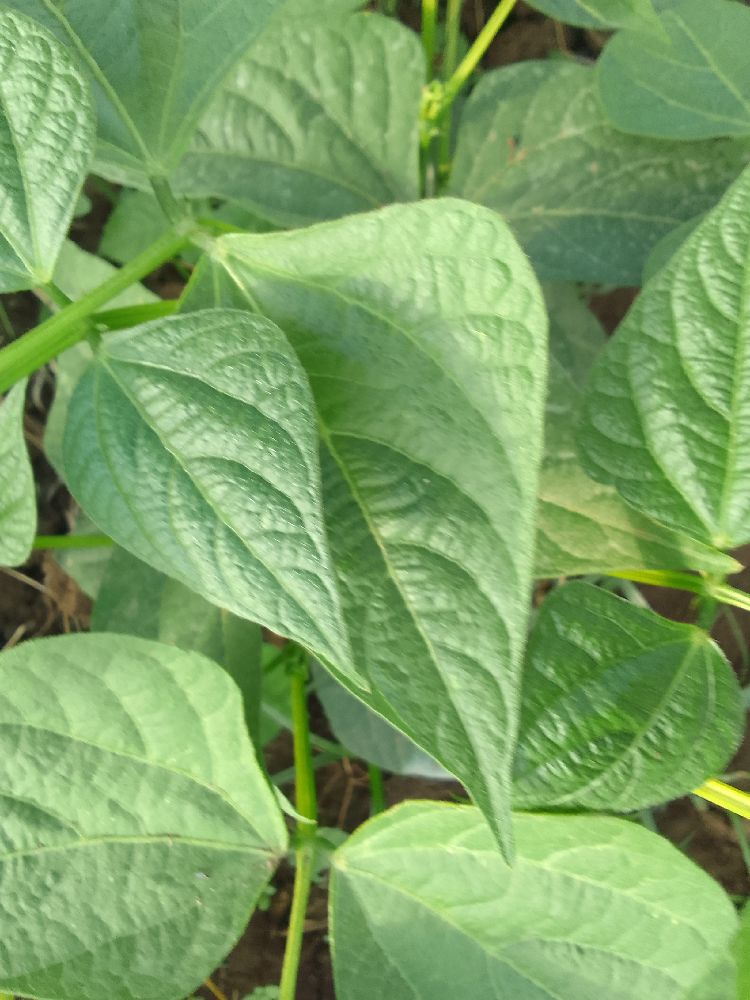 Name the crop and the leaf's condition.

common bean, healthy
